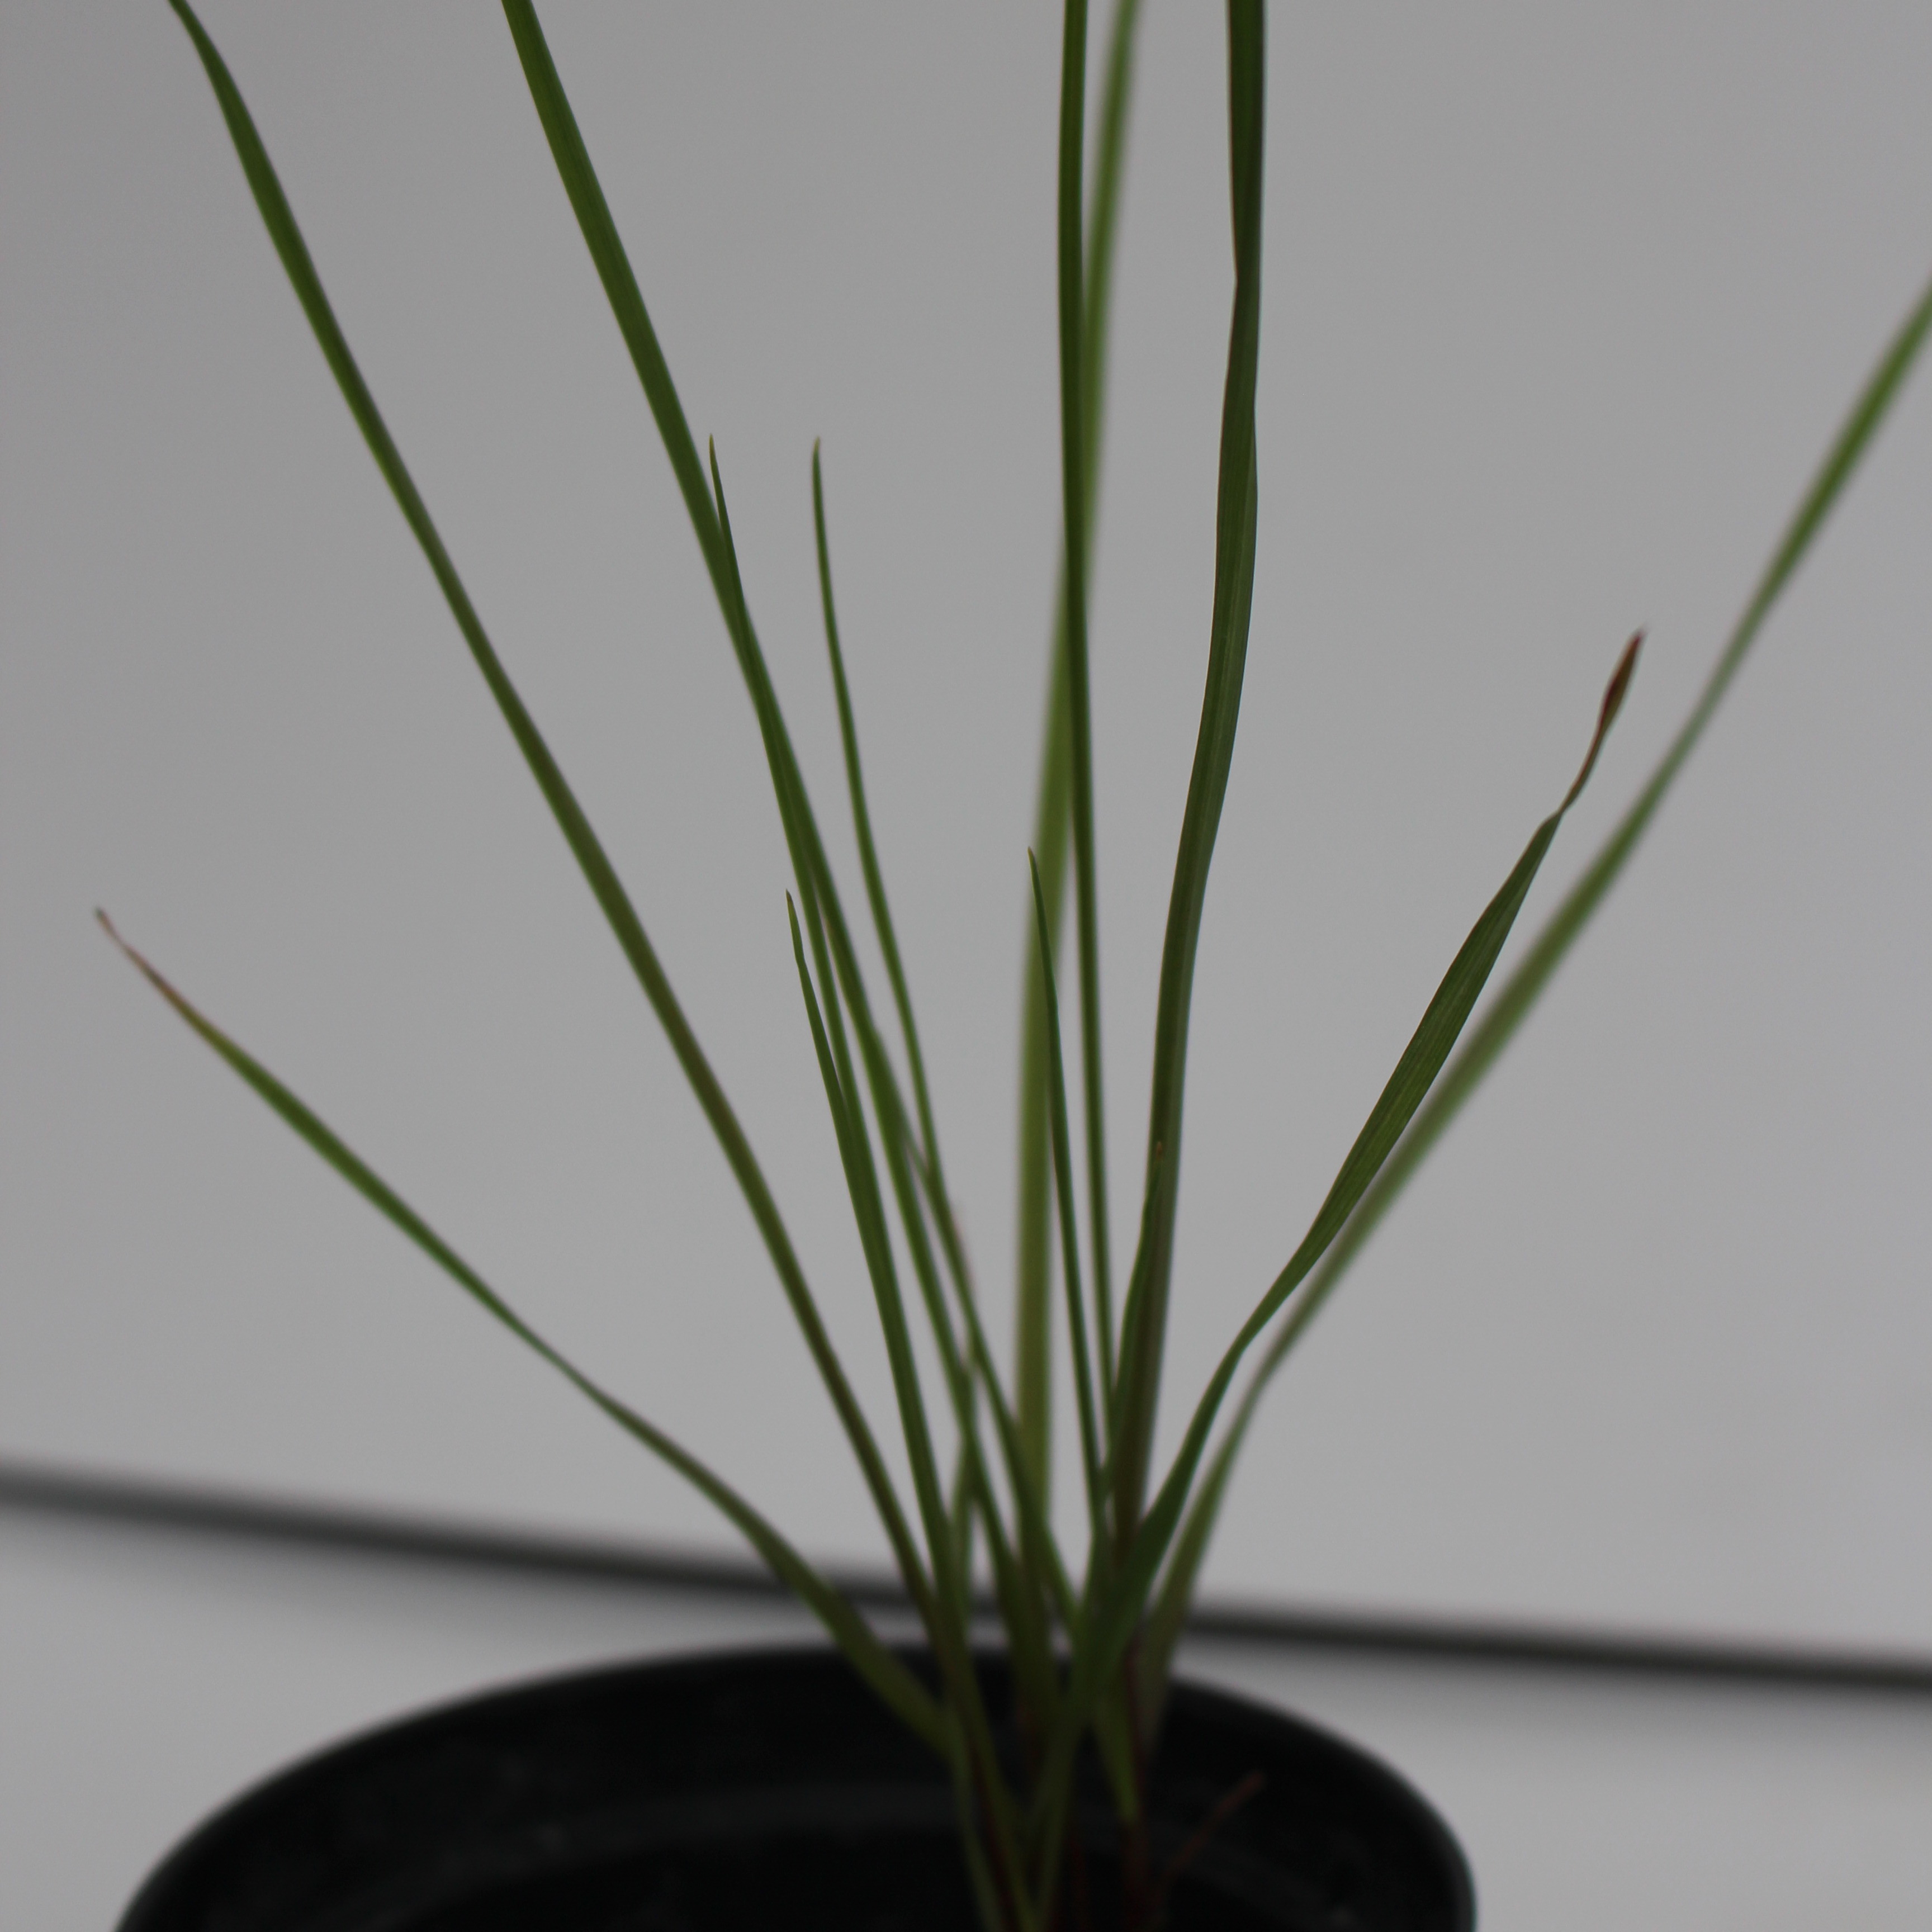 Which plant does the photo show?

Lolium multiflorum
